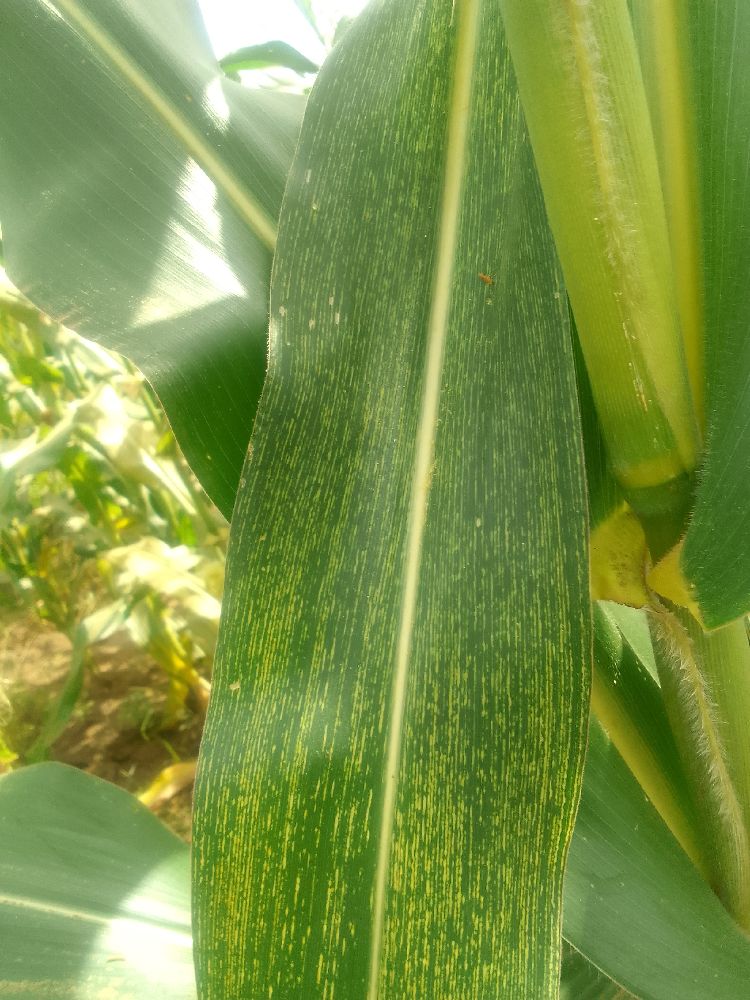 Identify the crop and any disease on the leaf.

maize, maize streak virus
